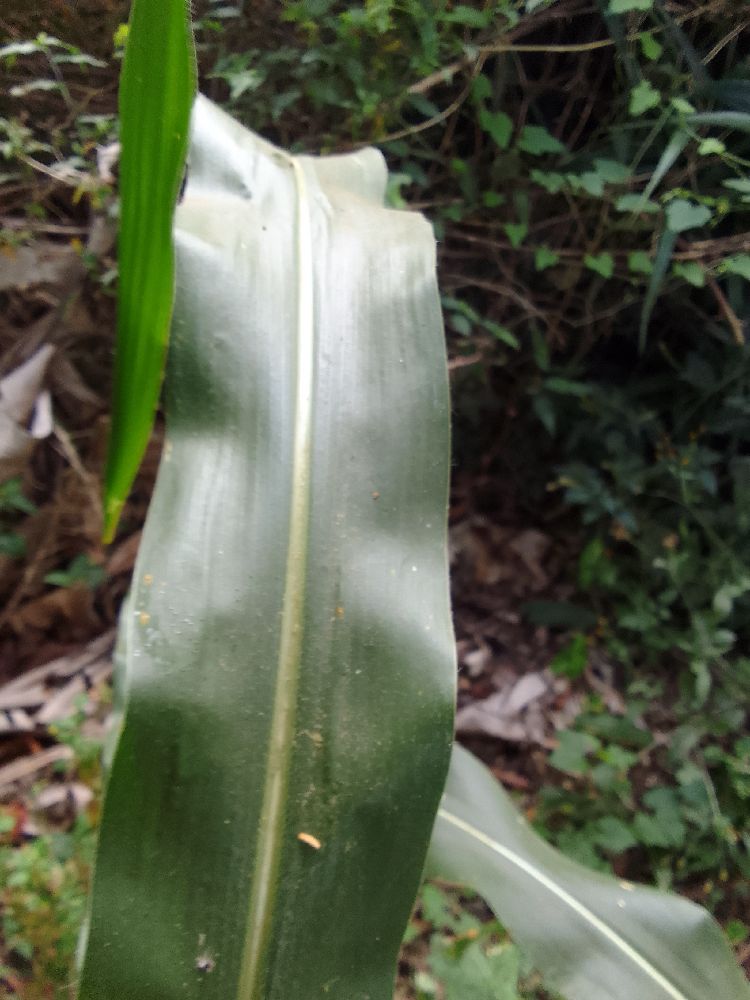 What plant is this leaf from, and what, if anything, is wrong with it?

maize, healthy
